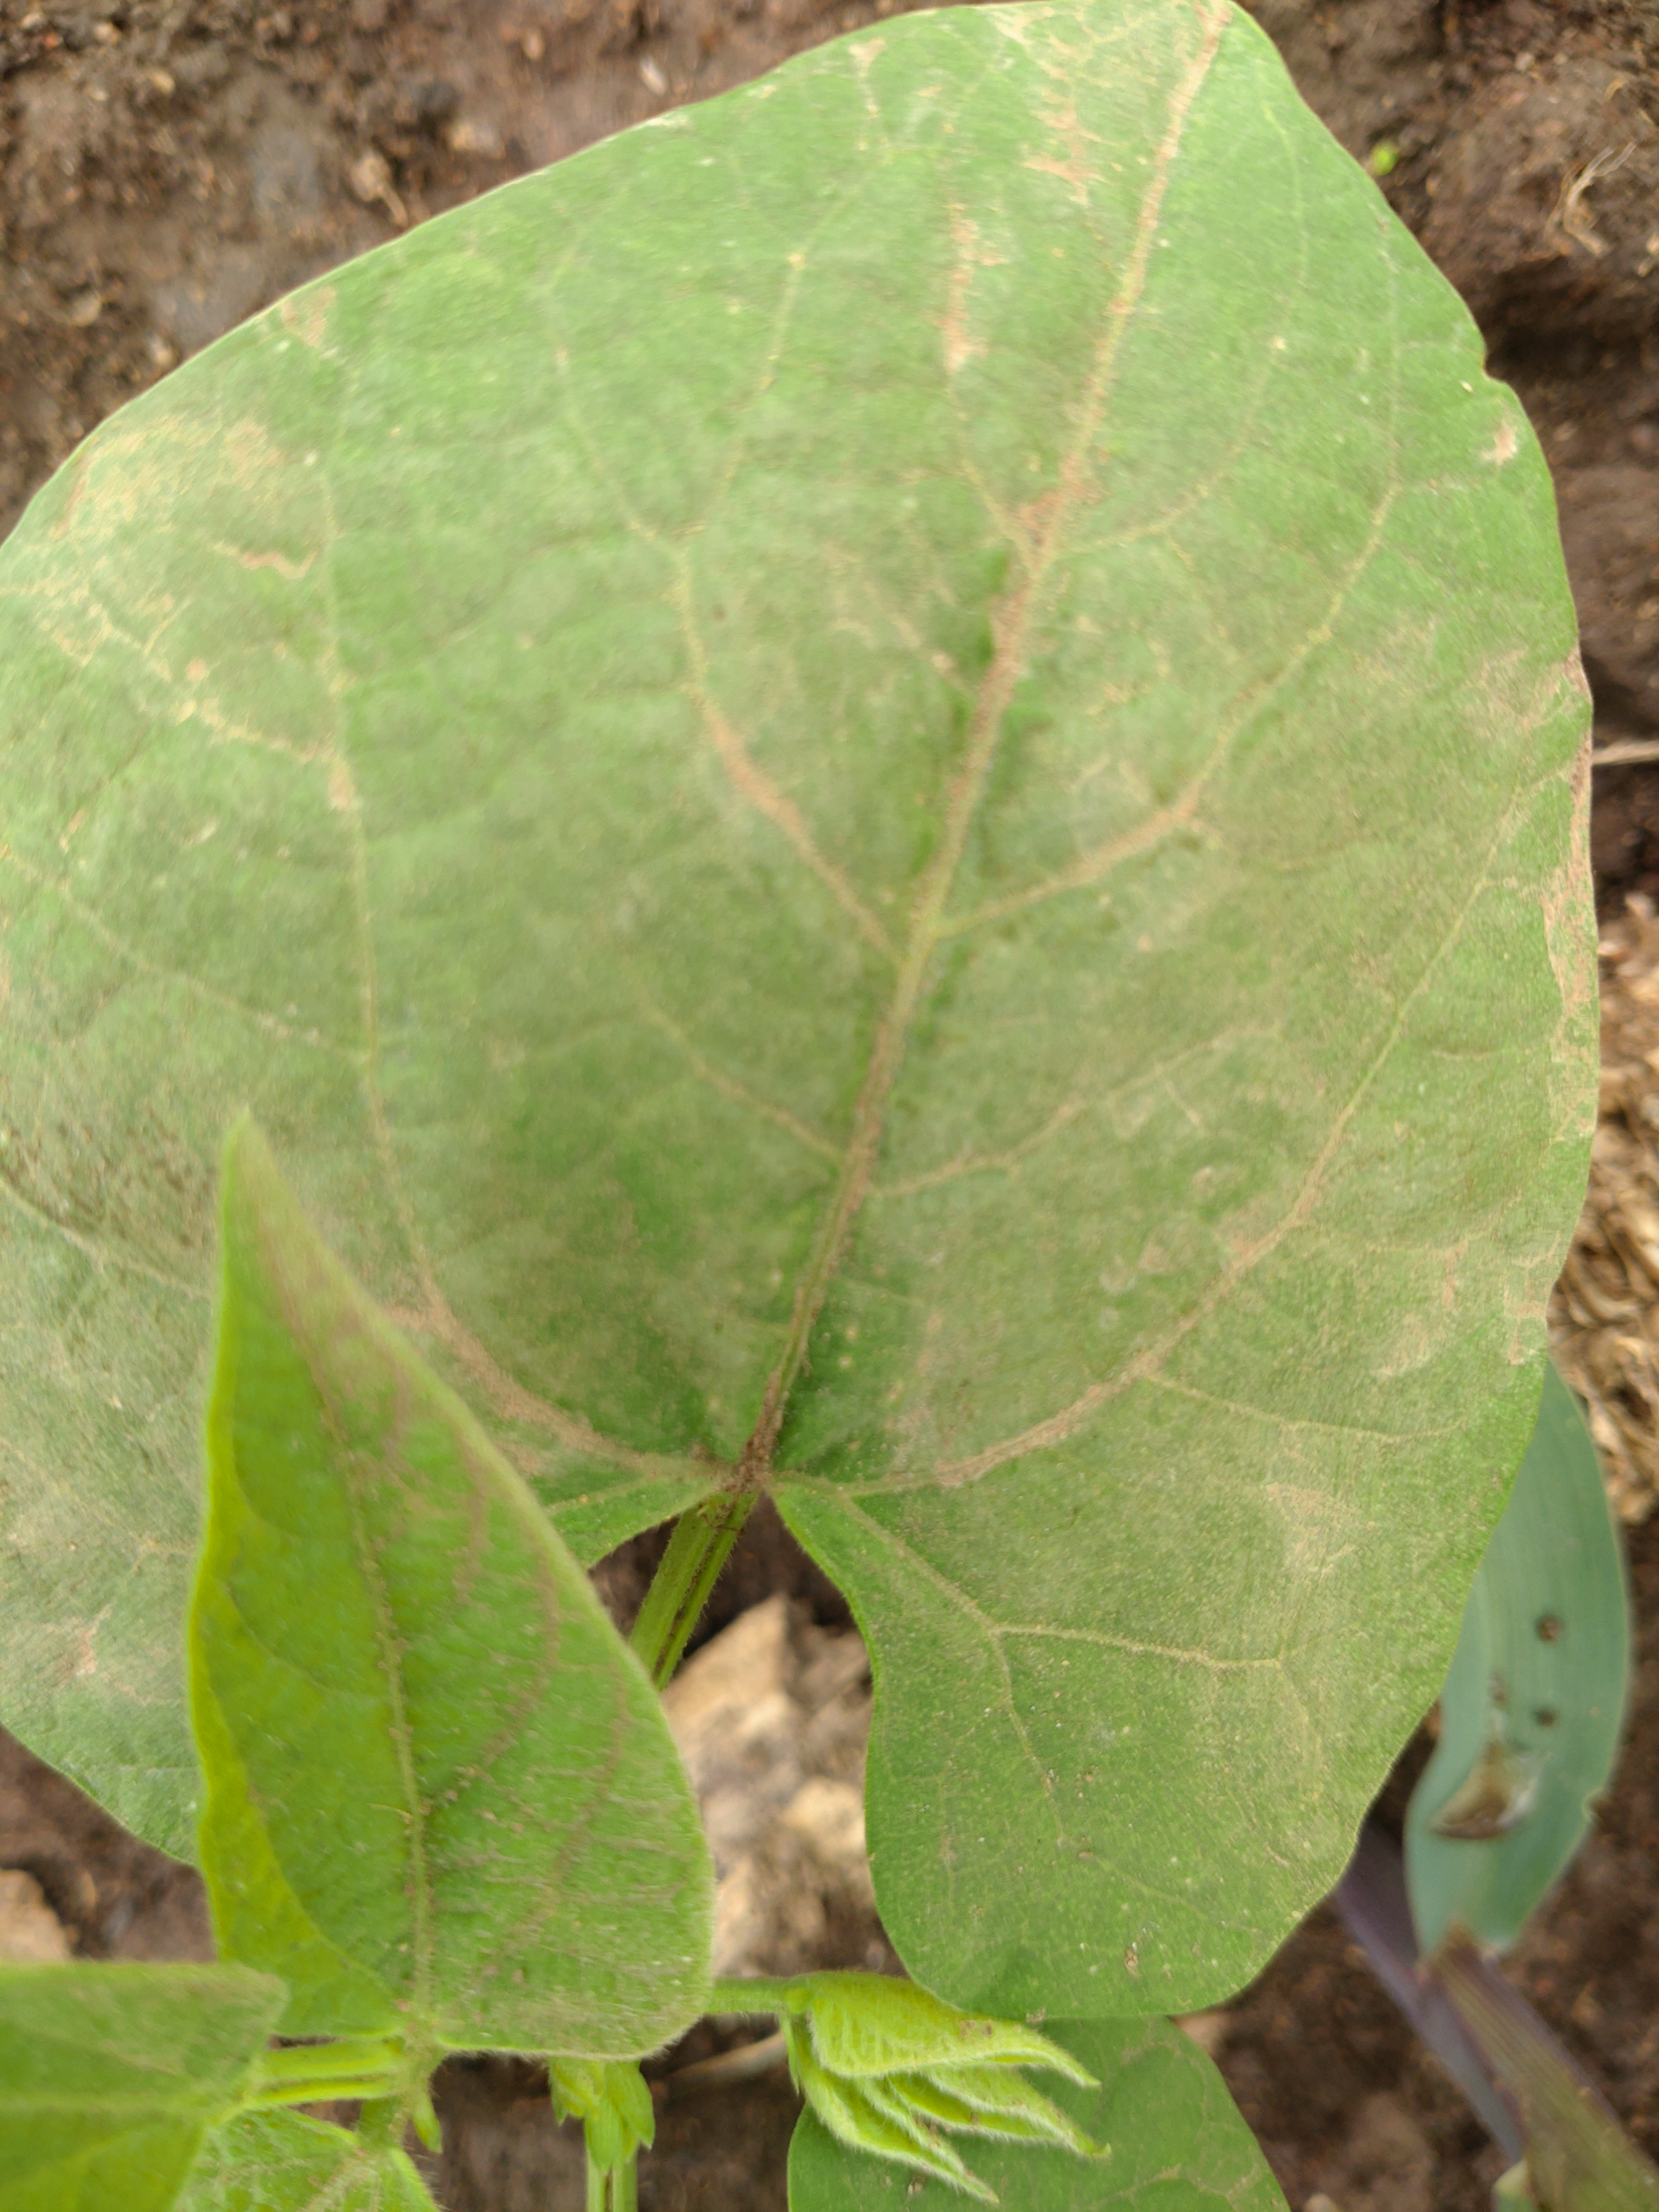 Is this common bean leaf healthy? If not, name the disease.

healthy
